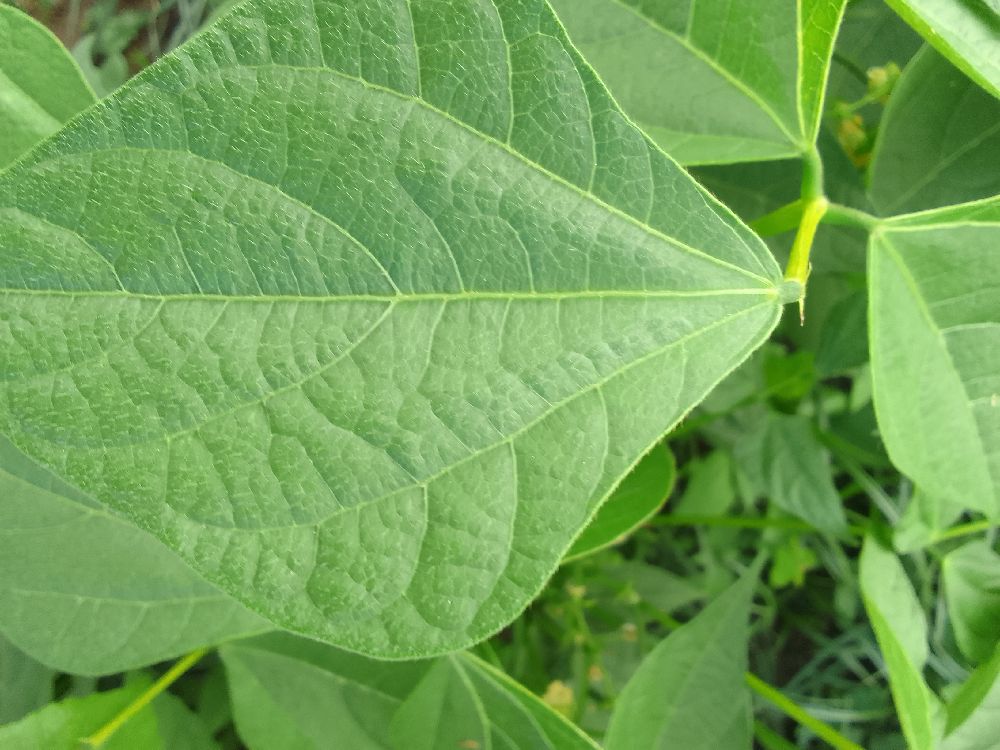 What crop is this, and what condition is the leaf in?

common bean, healthy
